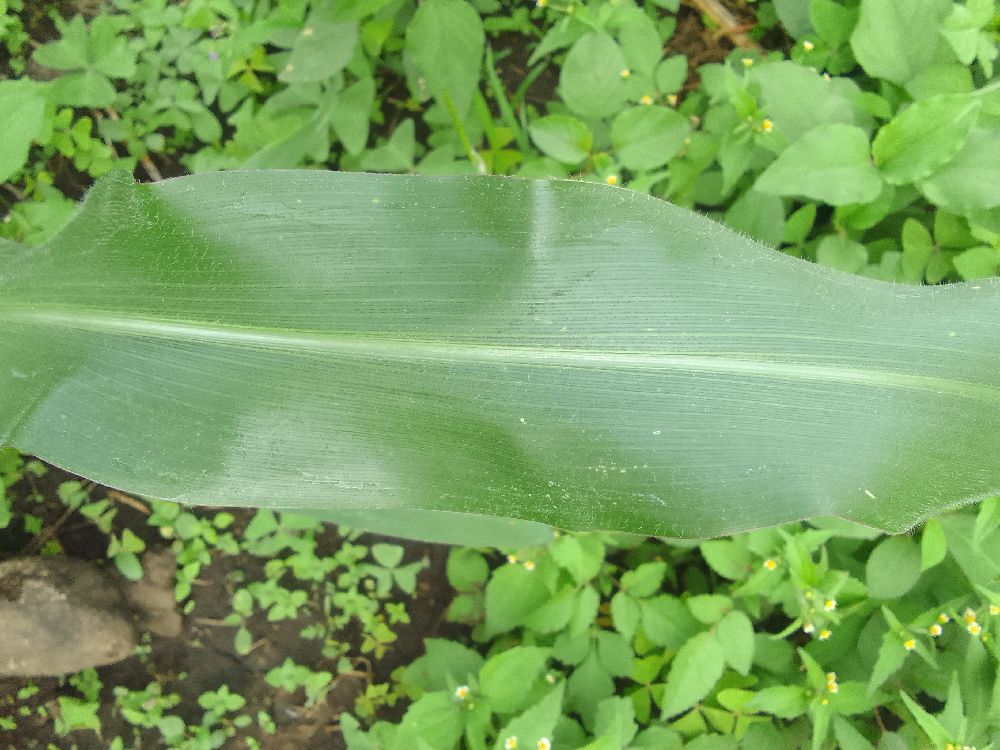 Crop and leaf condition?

maize, healthy
